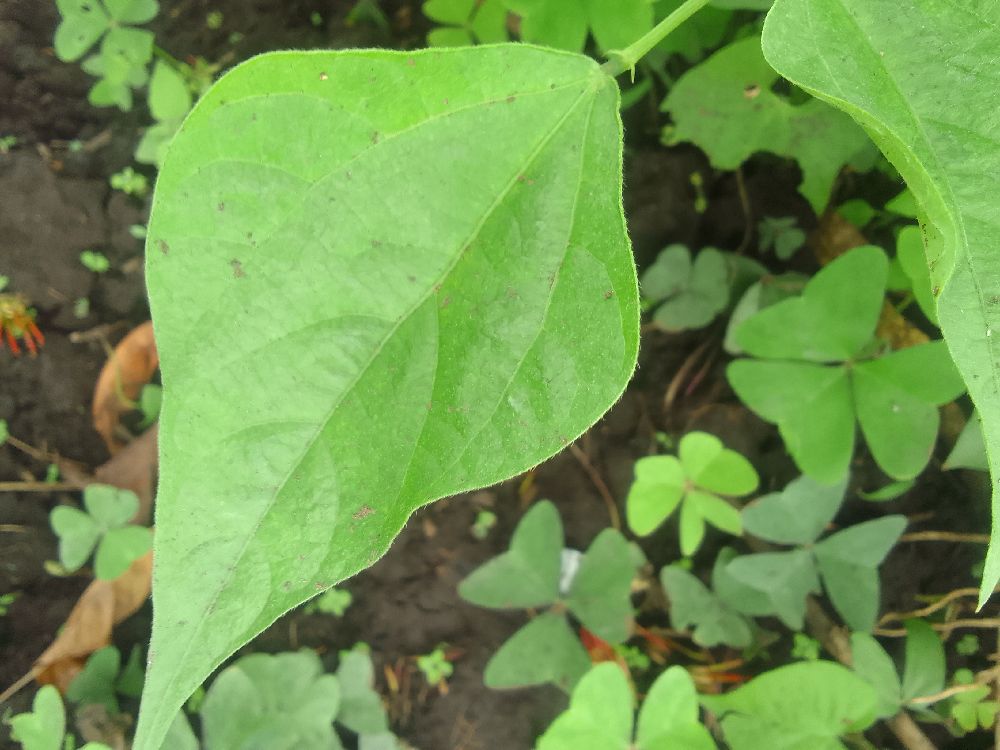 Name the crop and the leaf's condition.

common bean, healthy
